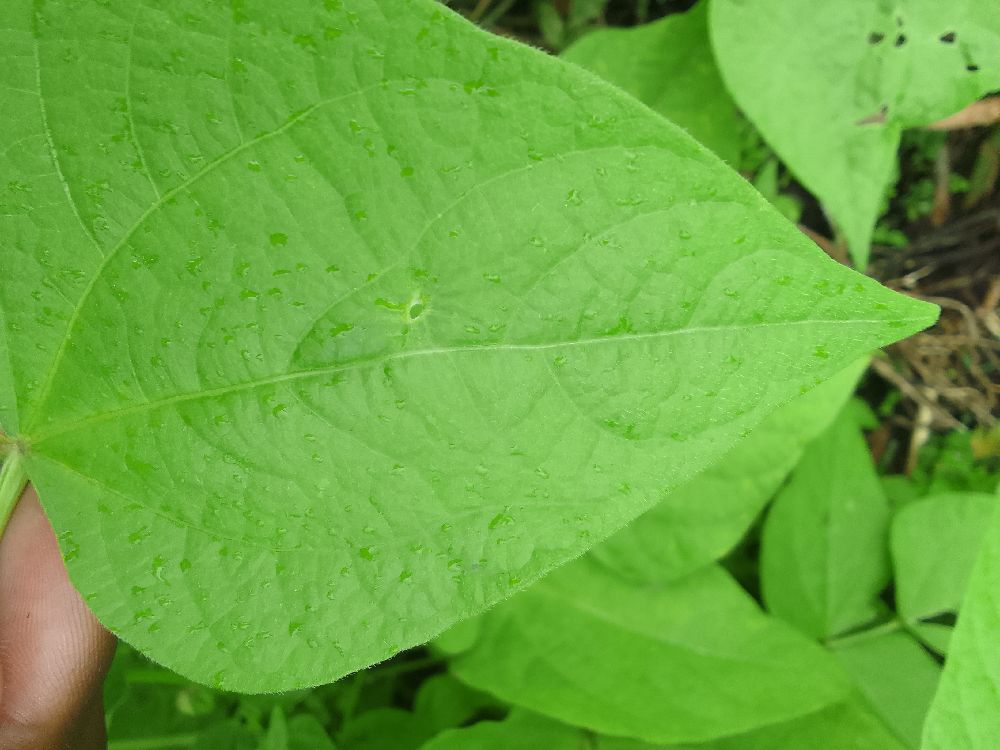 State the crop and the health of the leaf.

common bean, healthy
